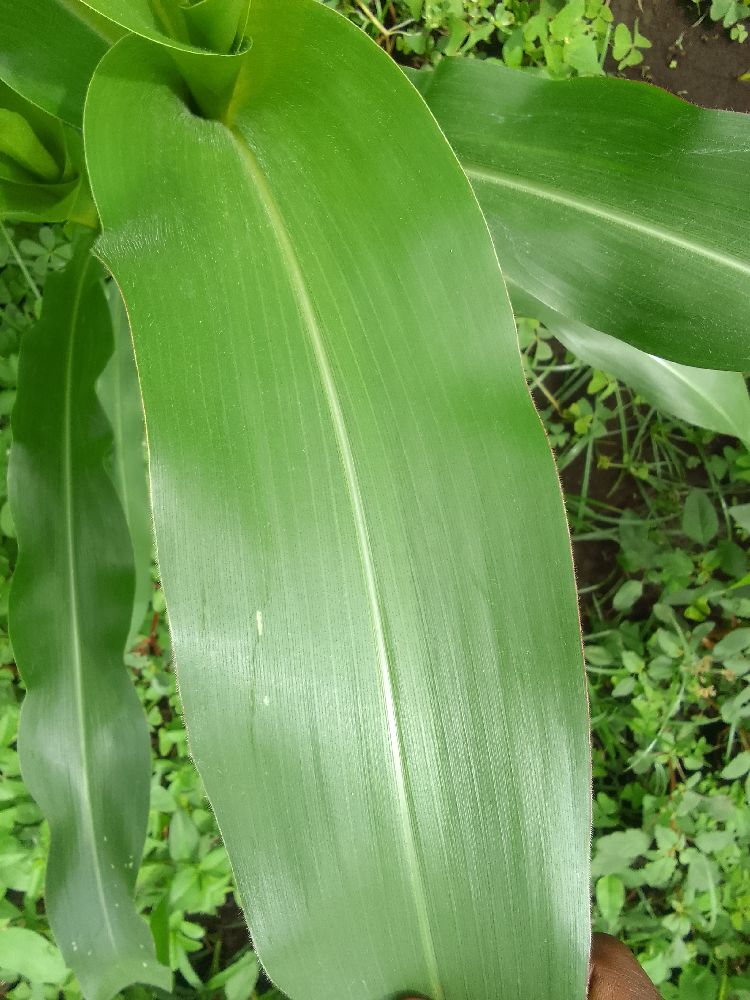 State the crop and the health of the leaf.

maize, healthy
